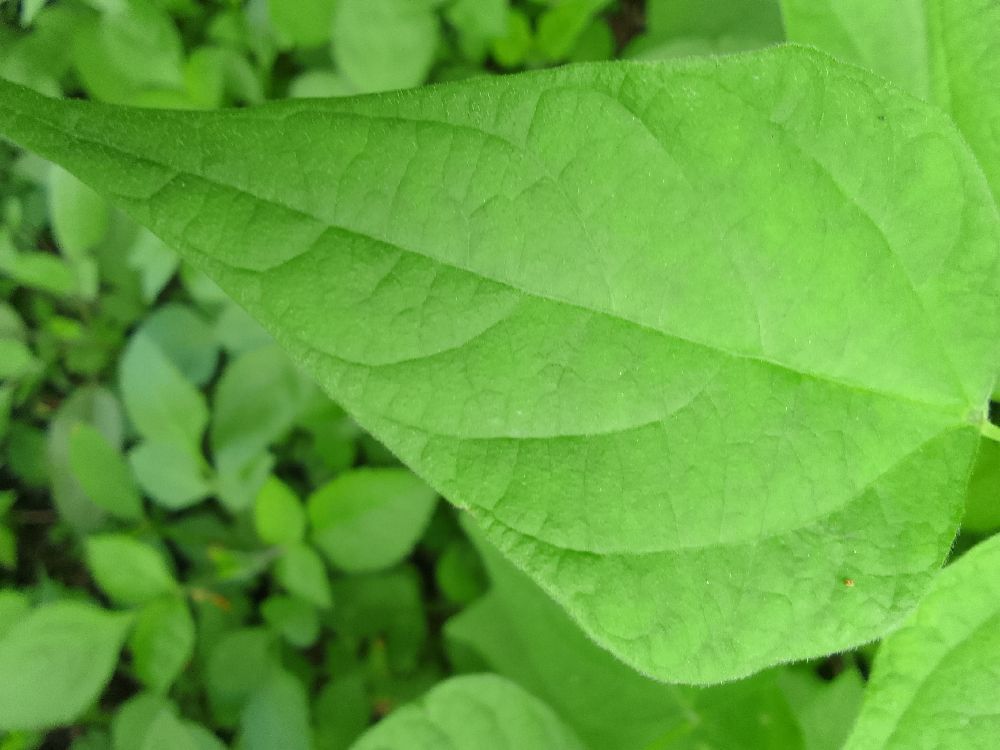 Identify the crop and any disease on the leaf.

common bean, healthy
